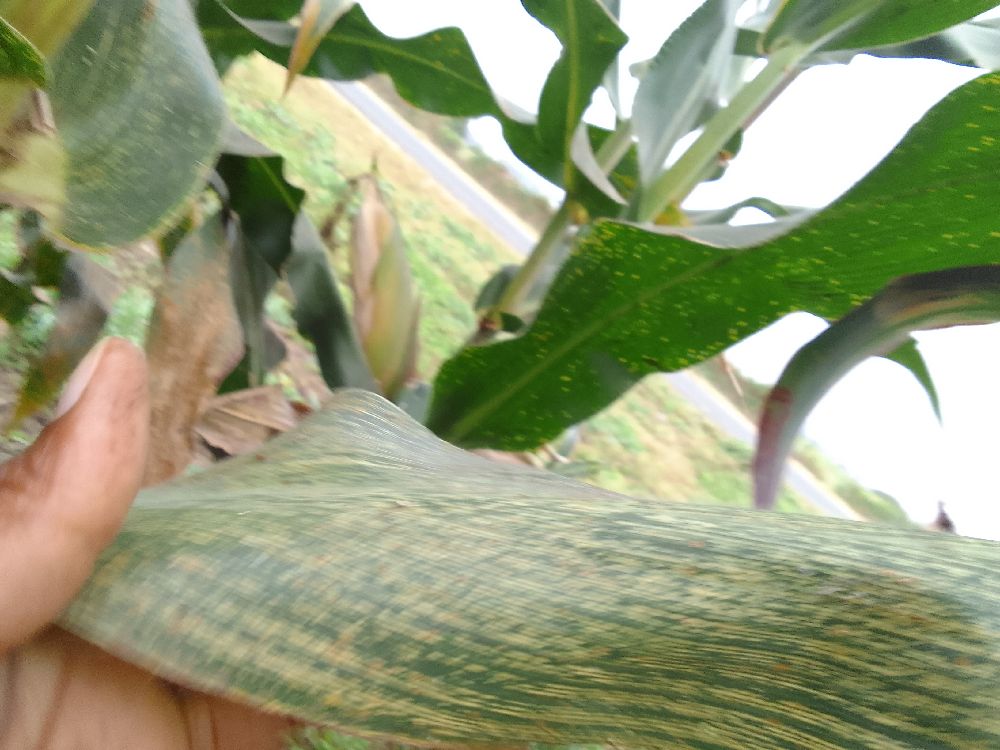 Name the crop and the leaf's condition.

maize, maize streak virus
